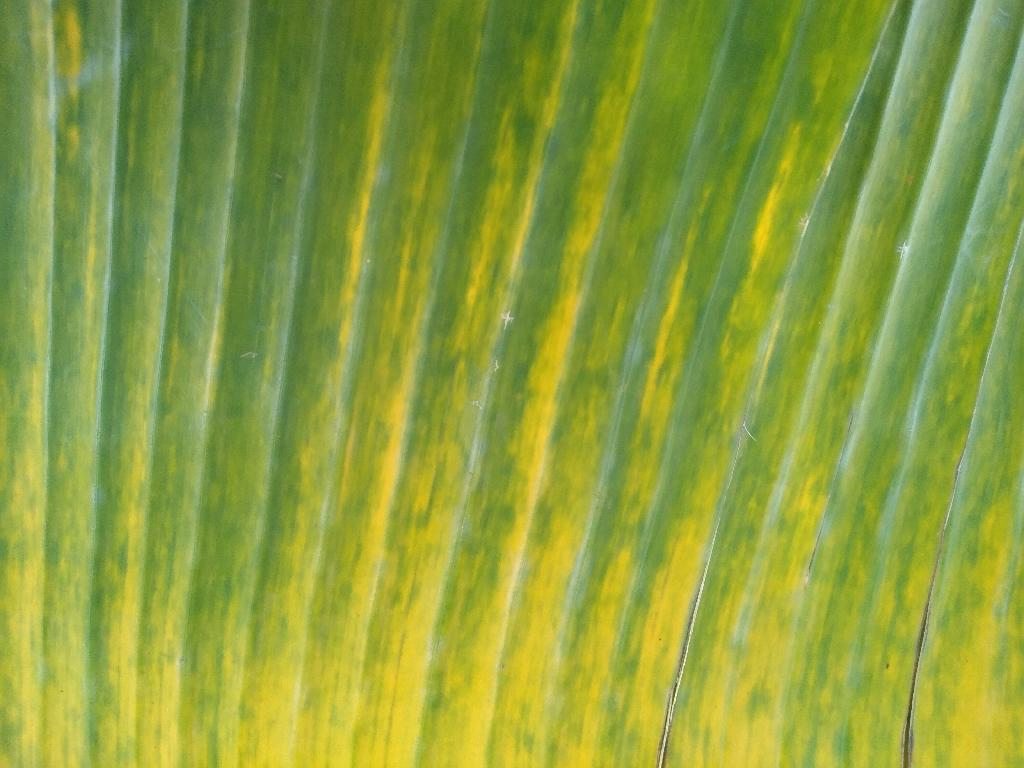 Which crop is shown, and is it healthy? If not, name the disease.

banana, fusarium wilt race 1
